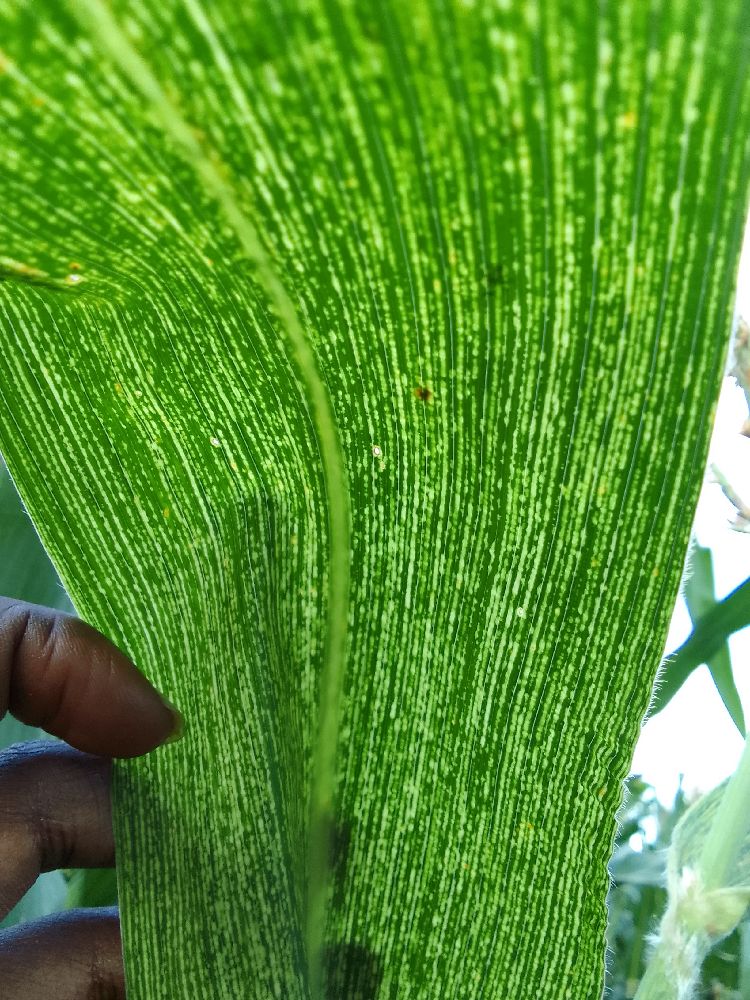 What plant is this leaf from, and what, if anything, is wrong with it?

maize, maize streak virus
